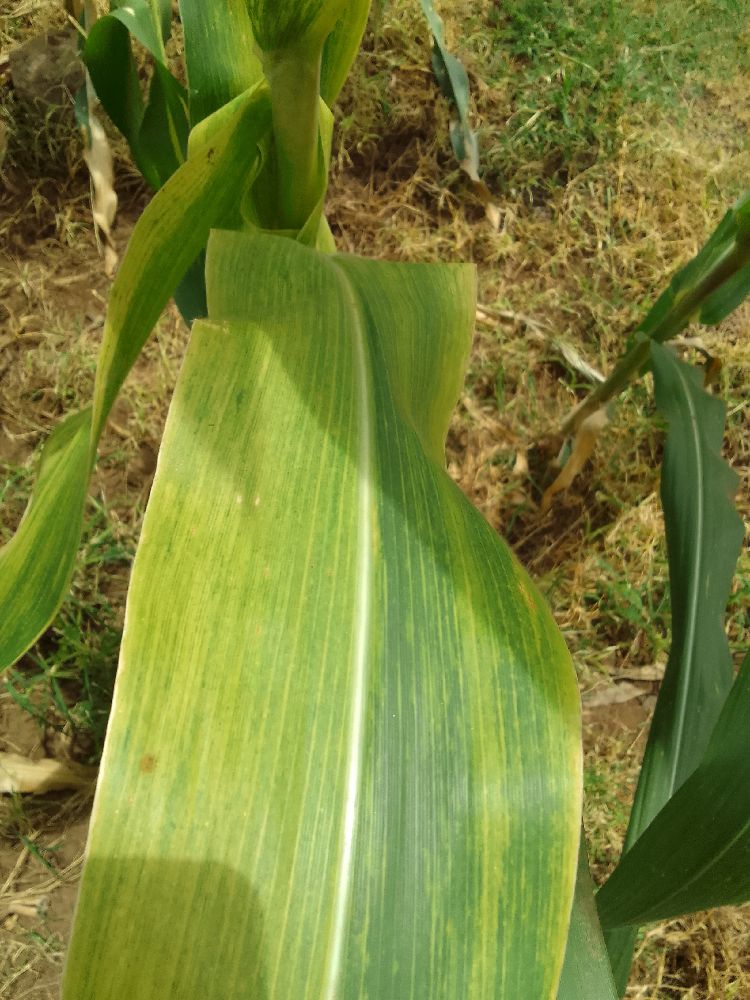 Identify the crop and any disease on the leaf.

maize, maize lethal necrosis
